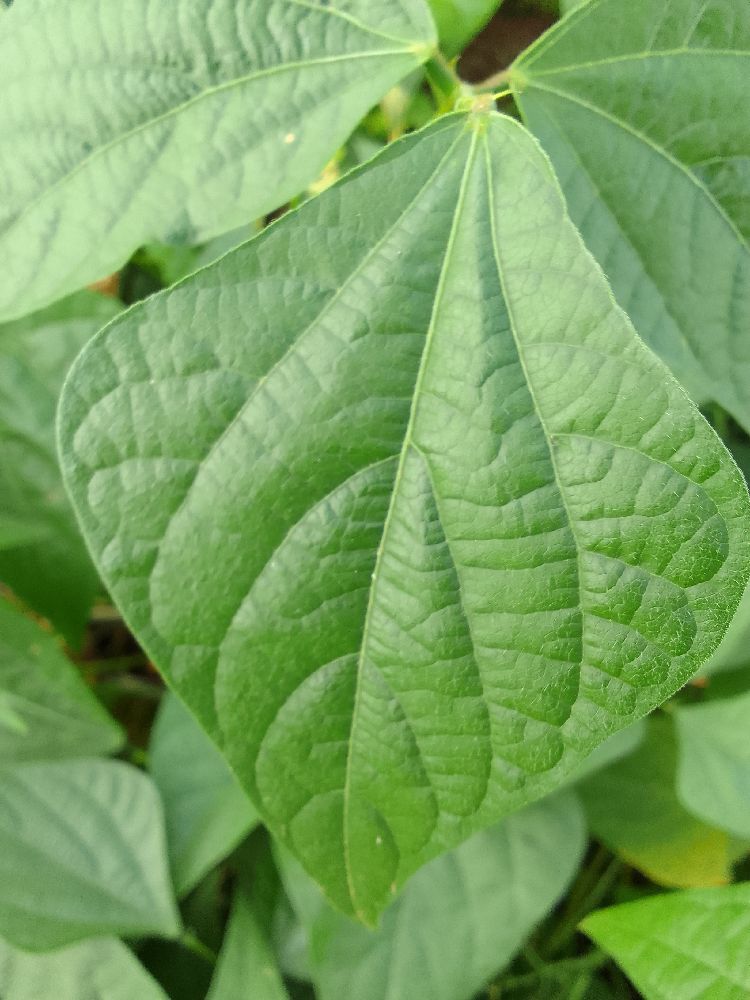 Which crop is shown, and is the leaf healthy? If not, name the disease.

common bean, healthy
